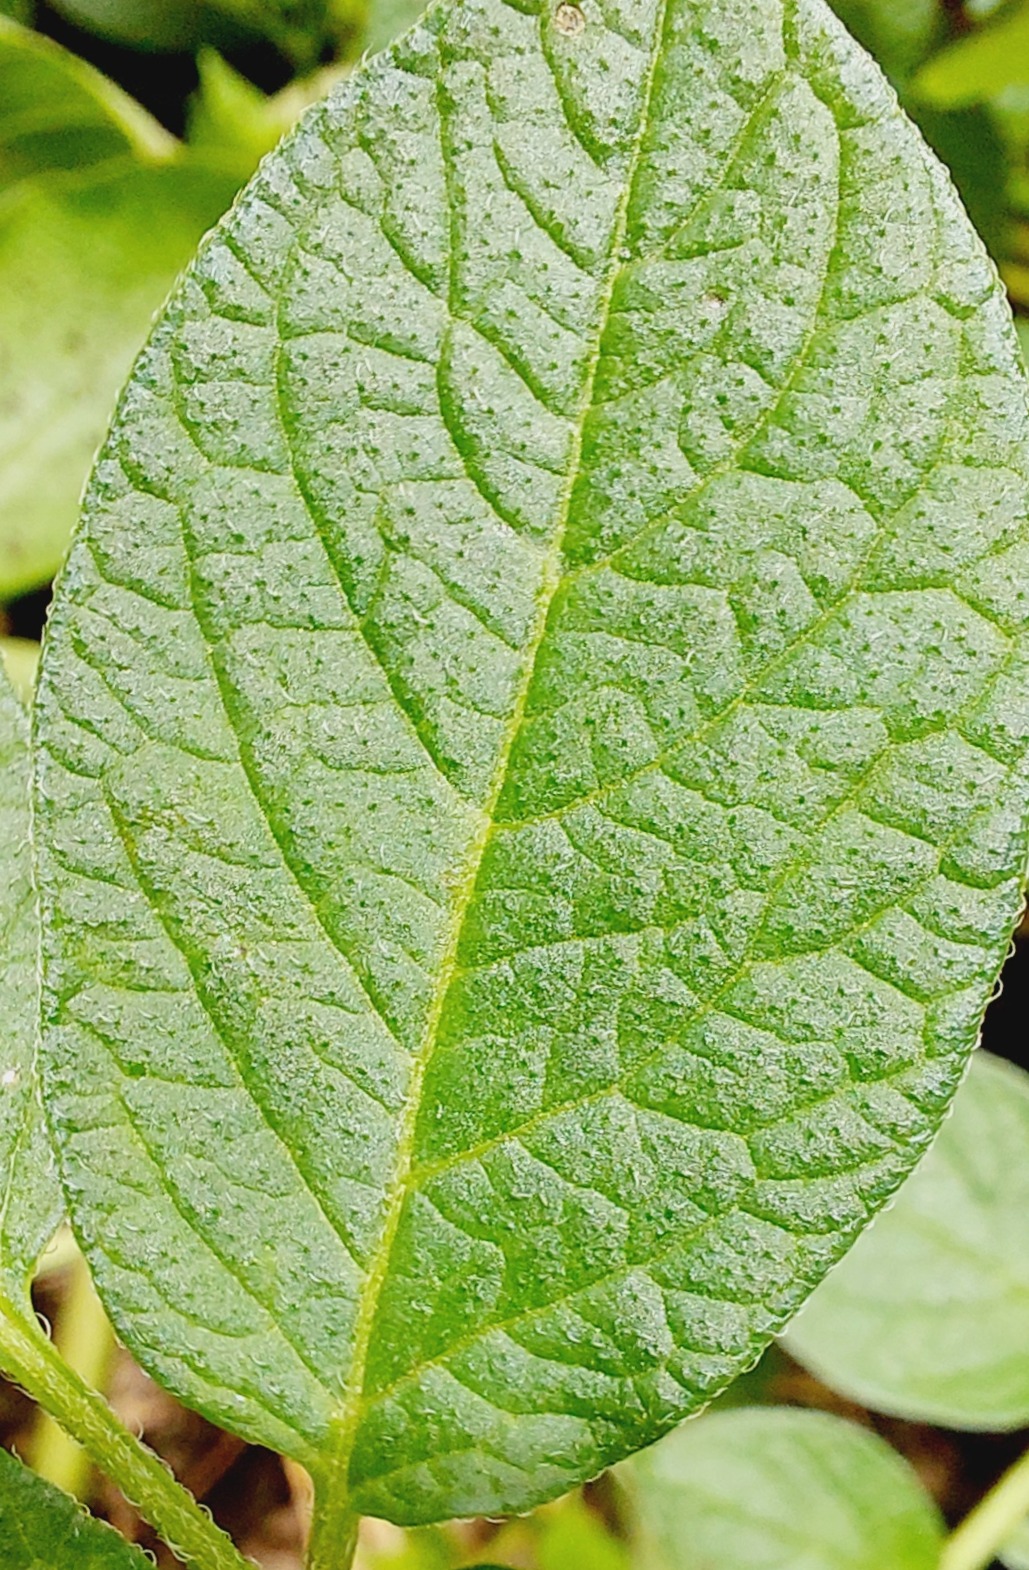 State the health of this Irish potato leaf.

healthy
